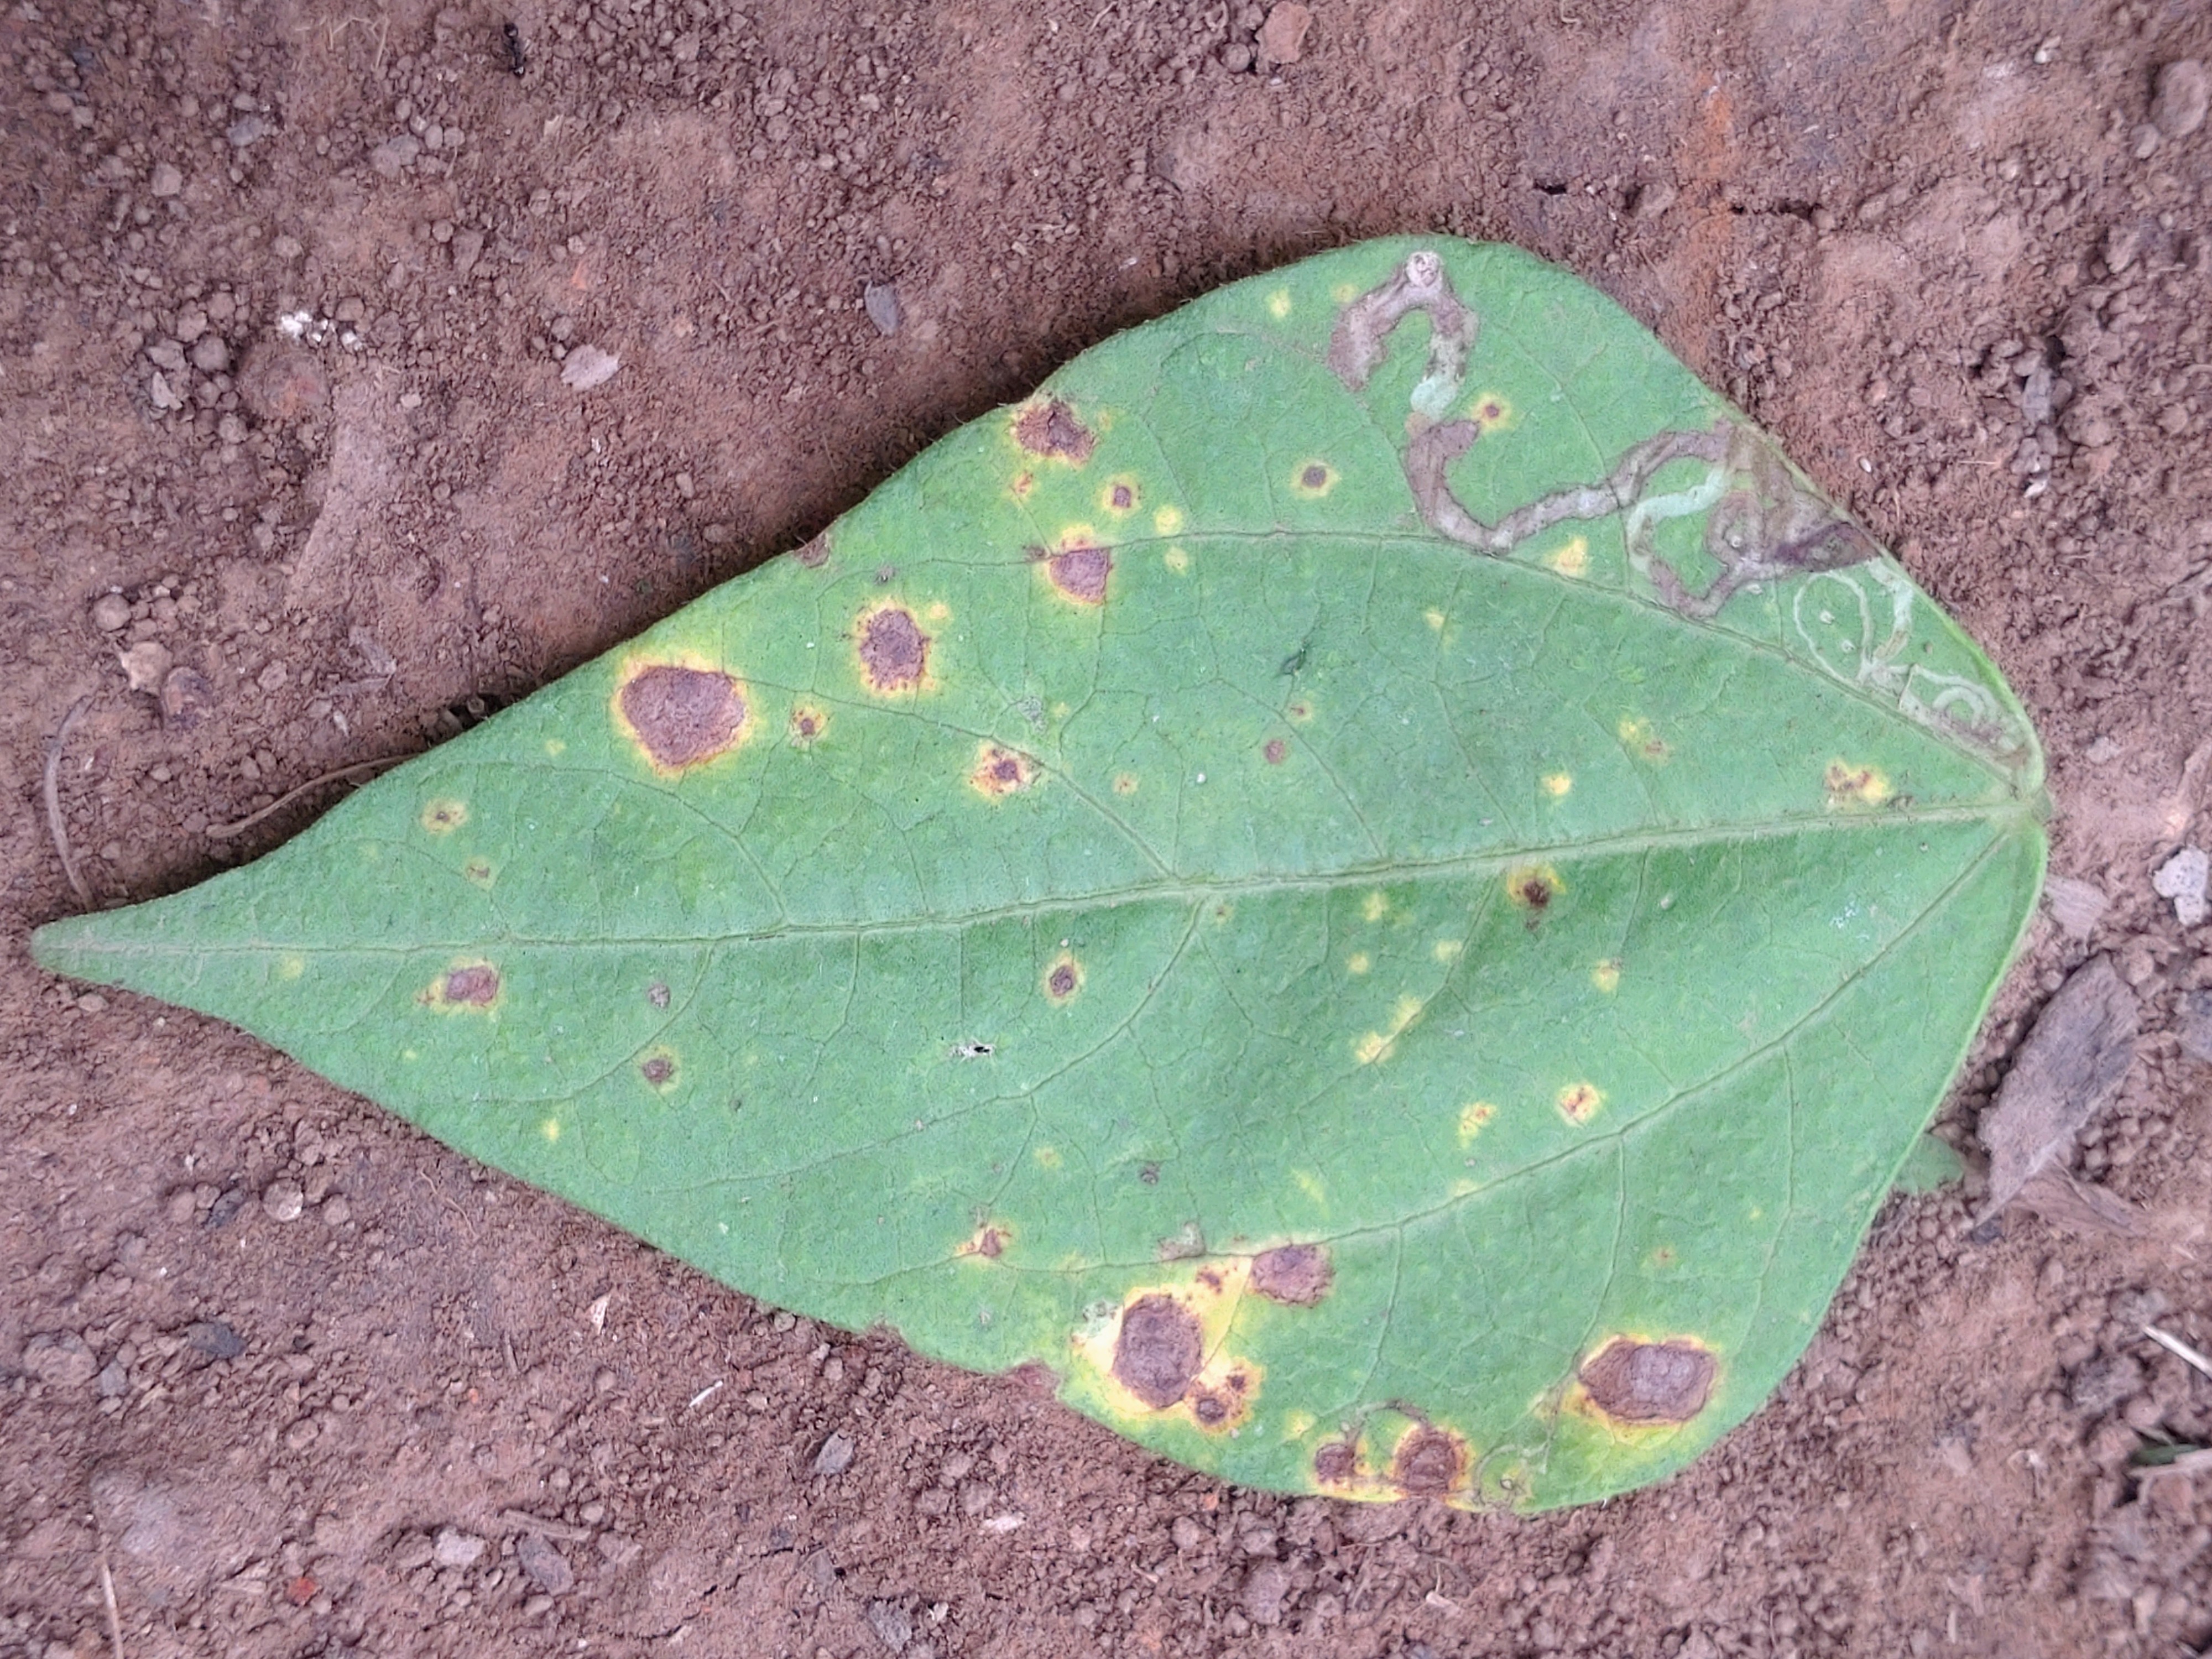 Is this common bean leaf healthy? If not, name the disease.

rust
